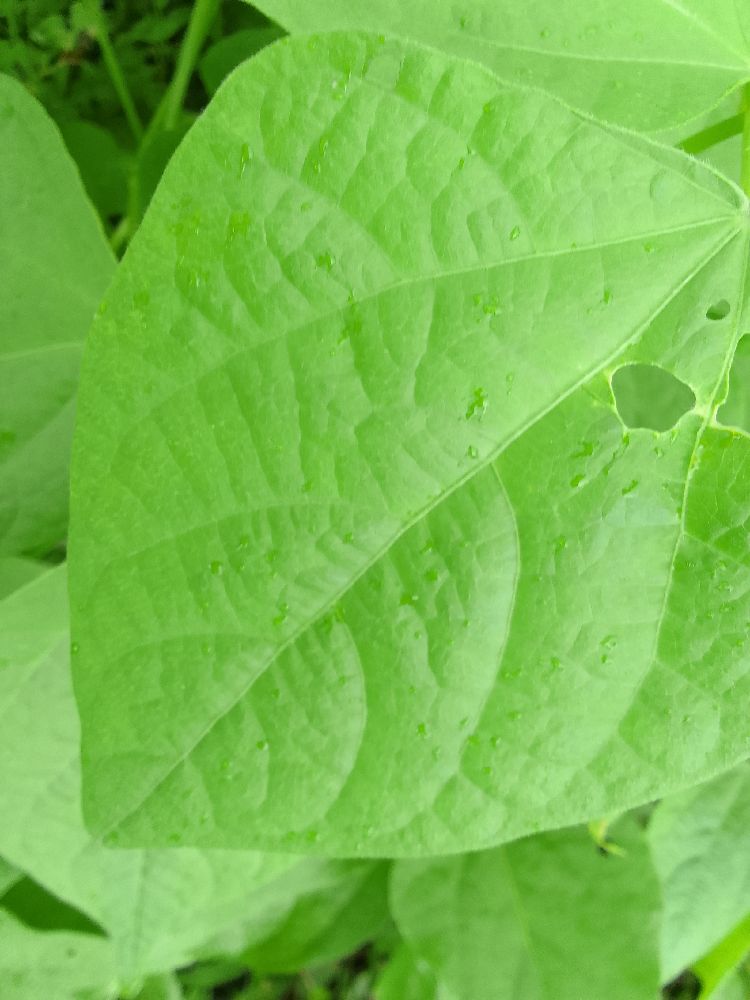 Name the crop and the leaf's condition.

common bean, healthy
